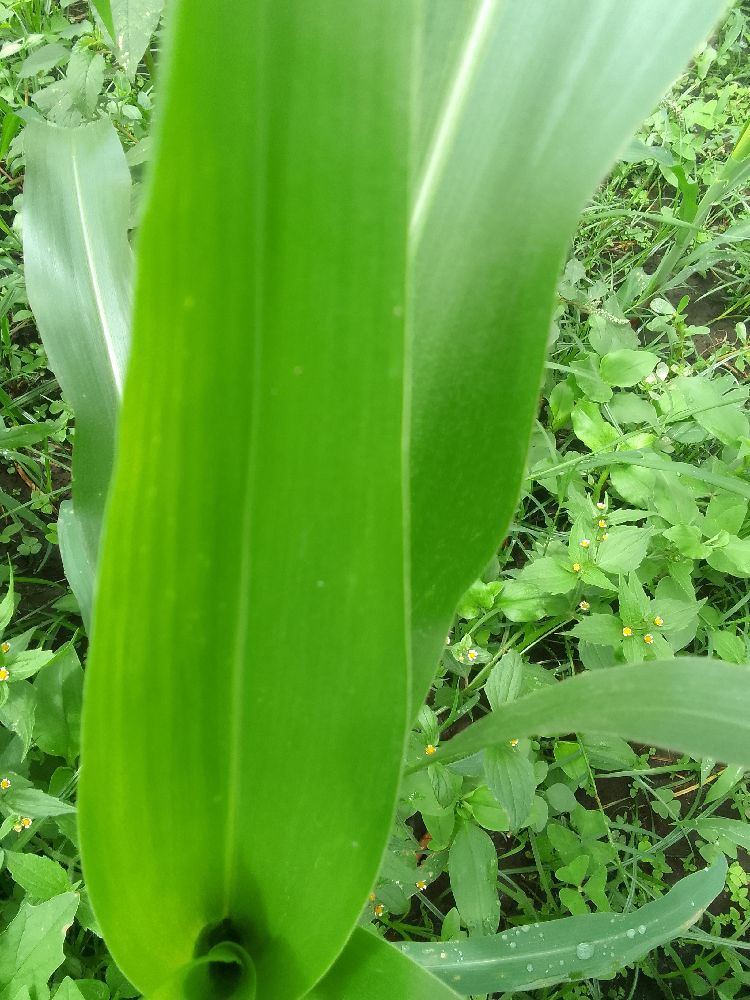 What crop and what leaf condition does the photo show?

maize, healthy
